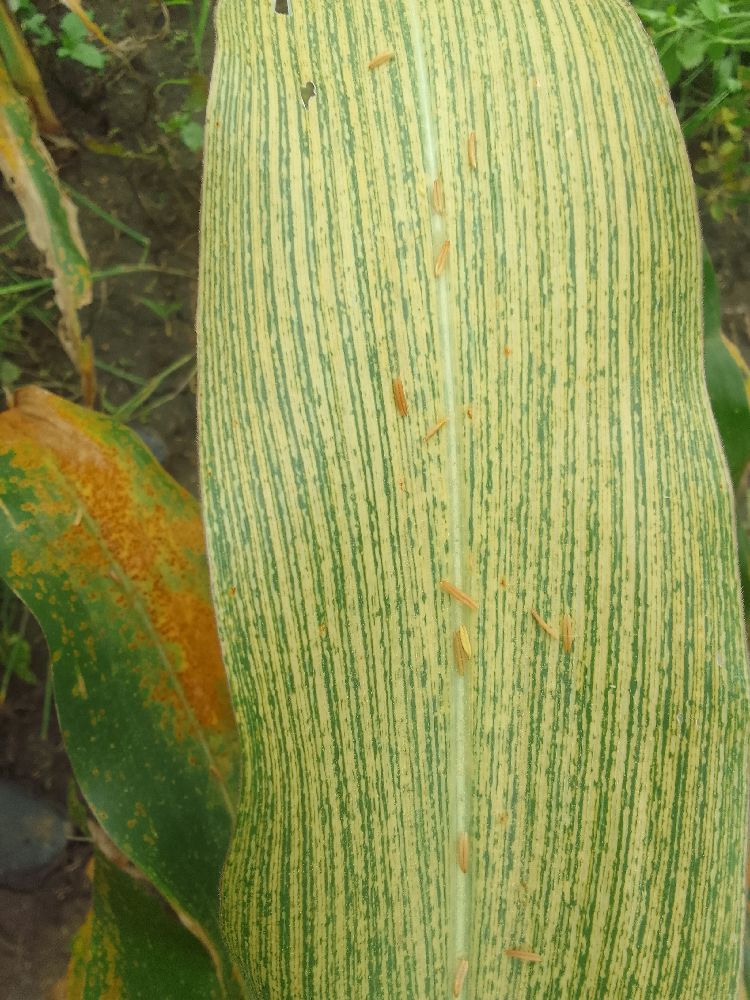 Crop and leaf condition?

maize, maize streak virus
